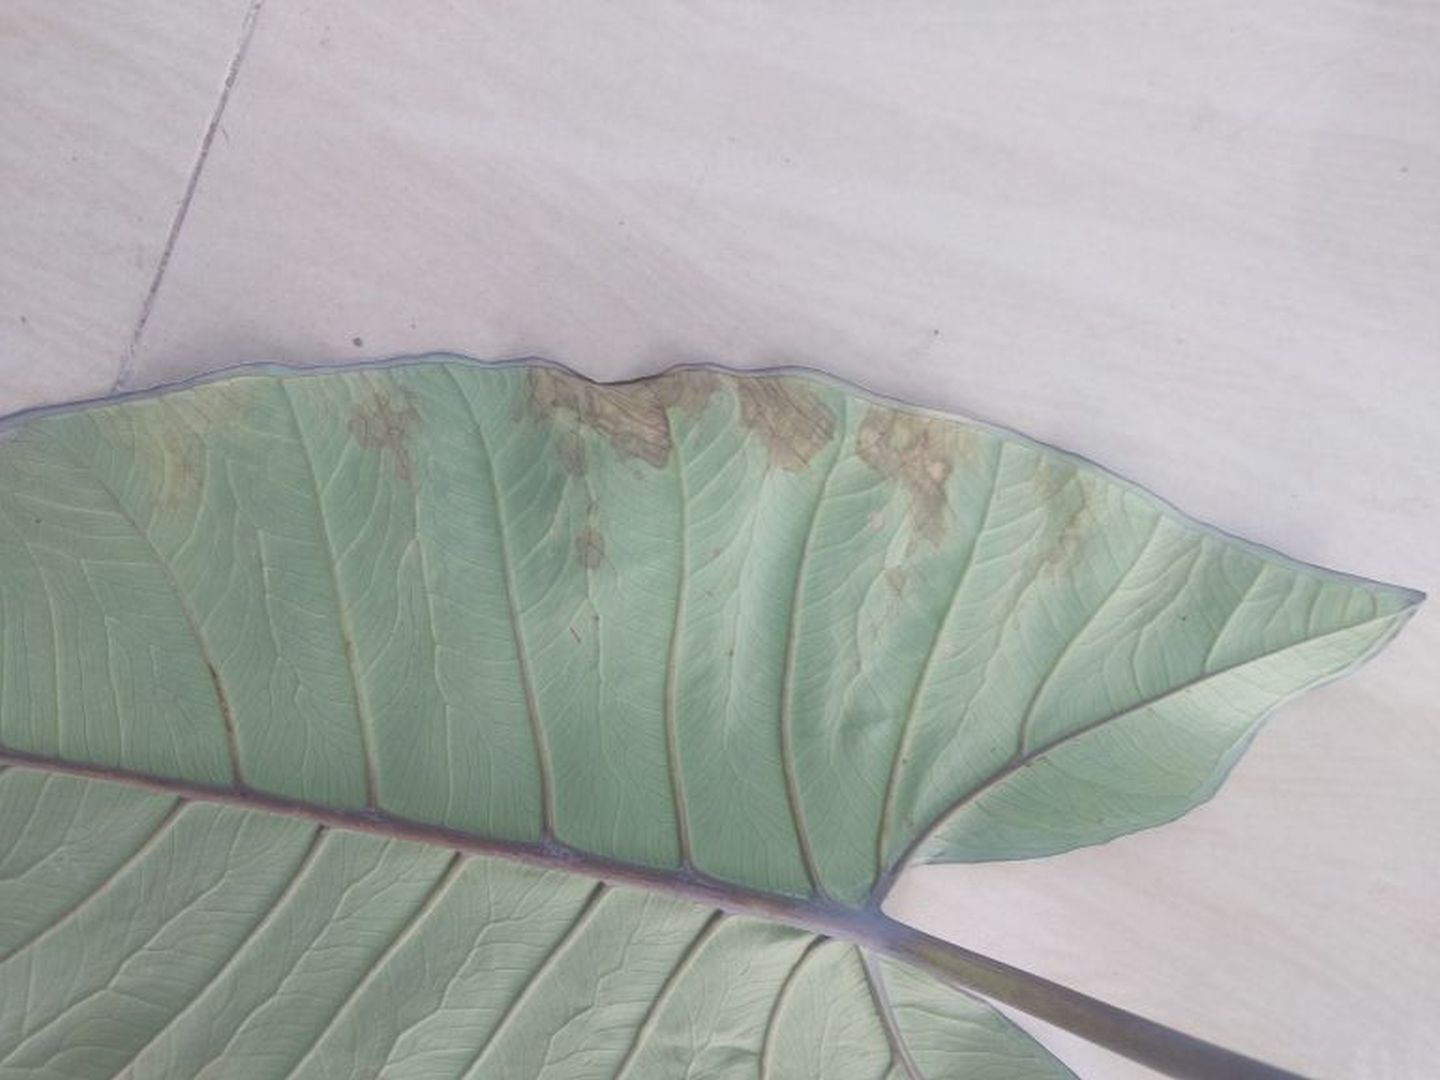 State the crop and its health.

taro, leaf blight
